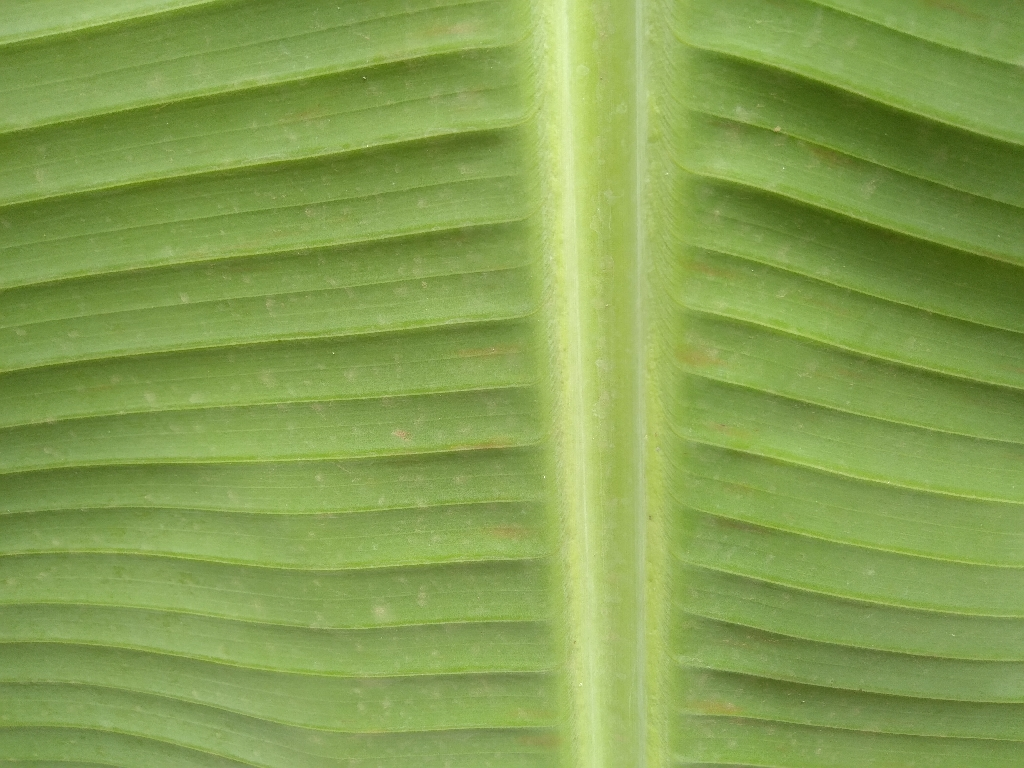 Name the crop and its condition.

banana, healthy
